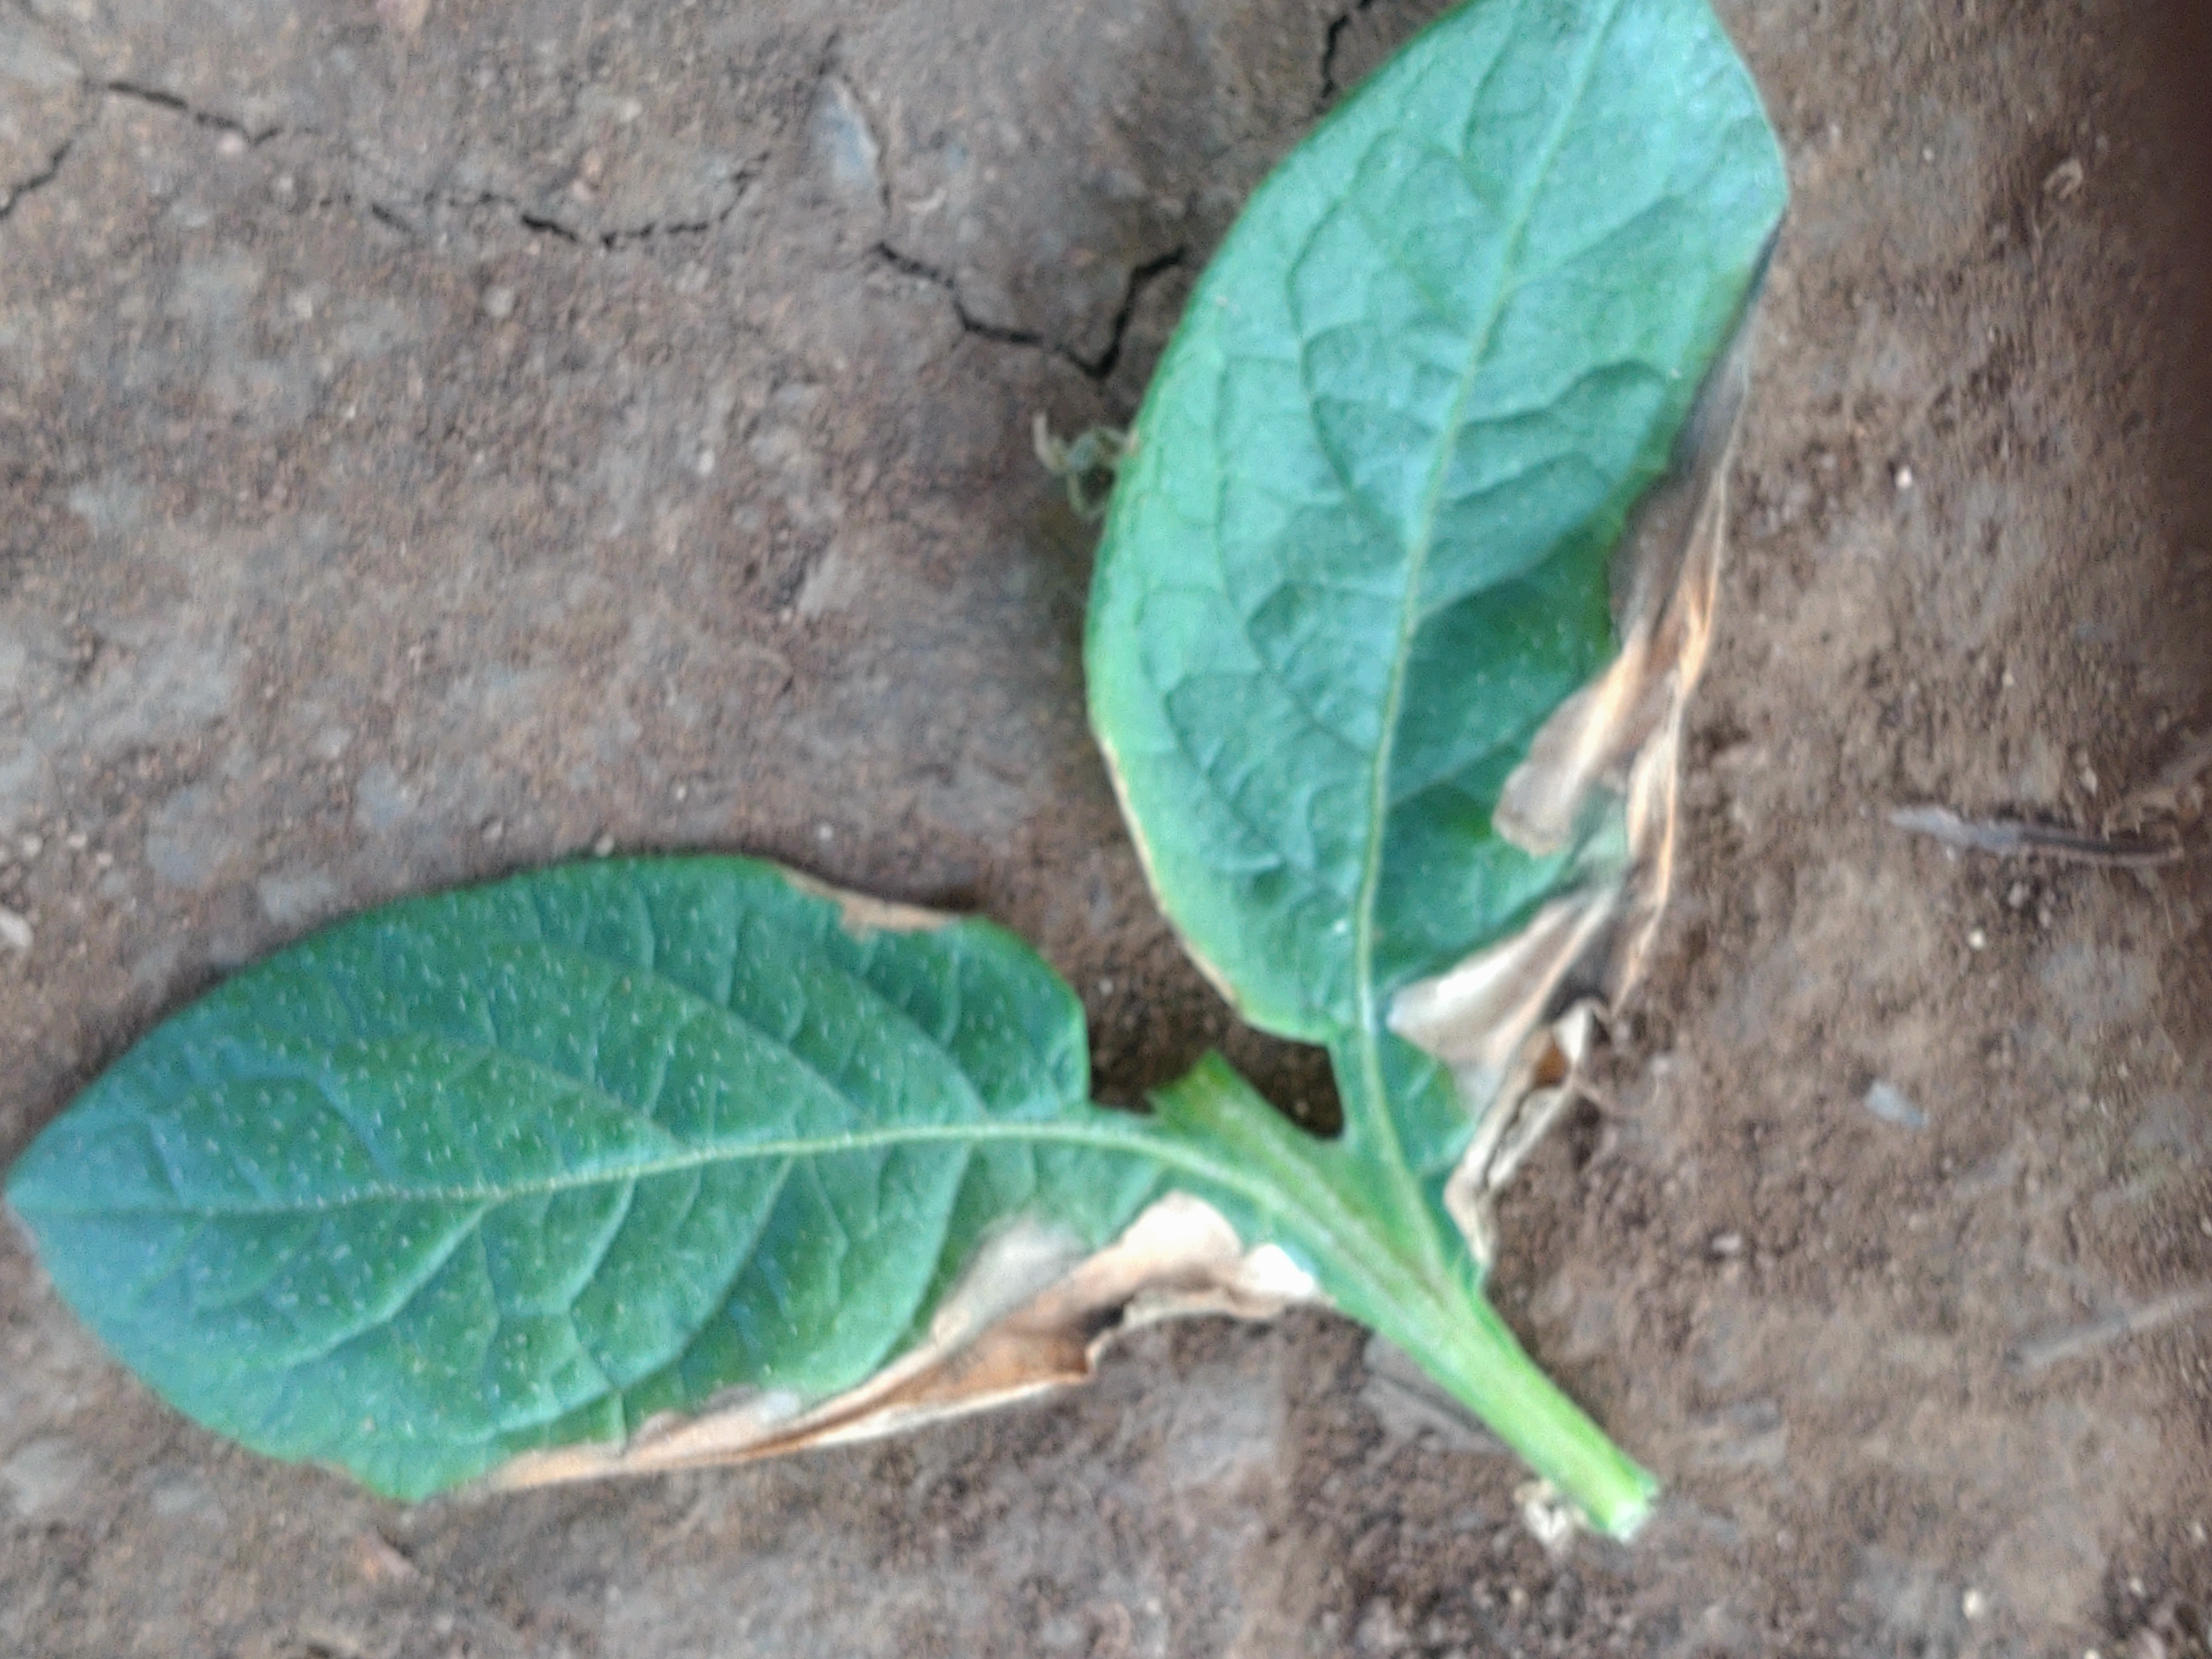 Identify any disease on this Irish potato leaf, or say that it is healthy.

early blight
